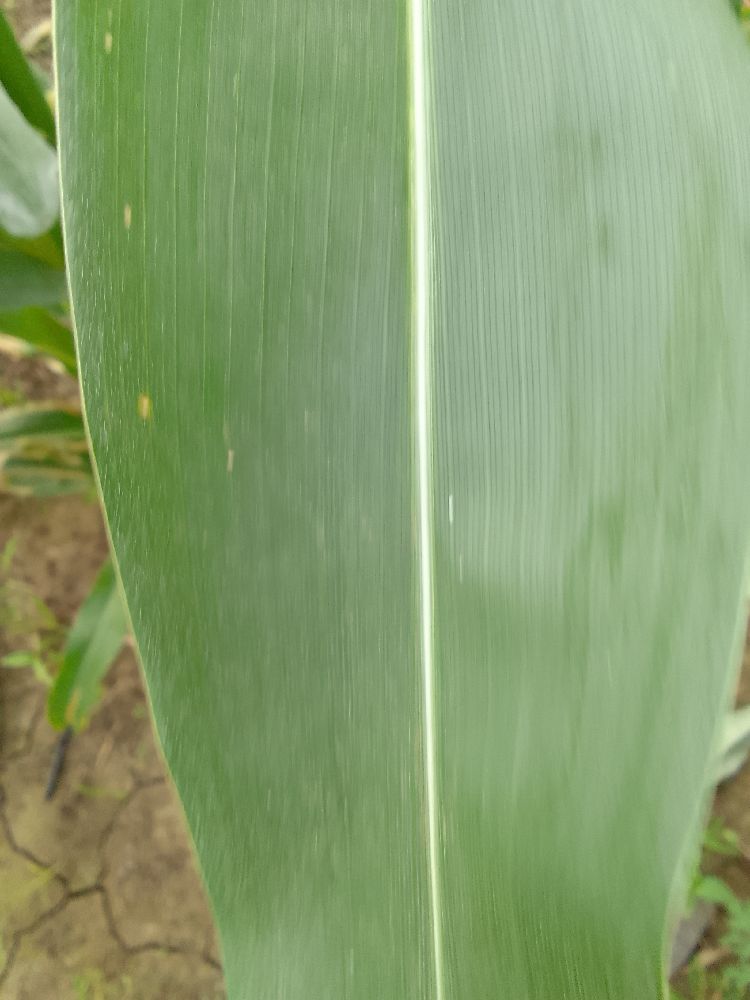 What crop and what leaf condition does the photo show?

maize, healthy
